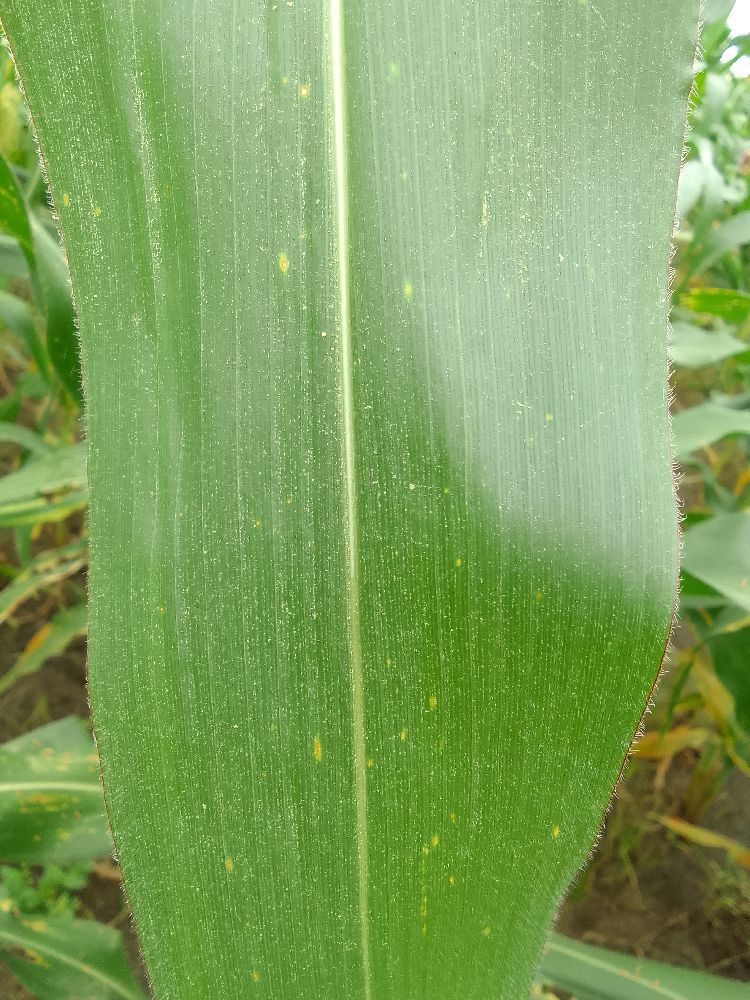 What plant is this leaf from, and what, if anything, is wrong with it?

maize, healthy
